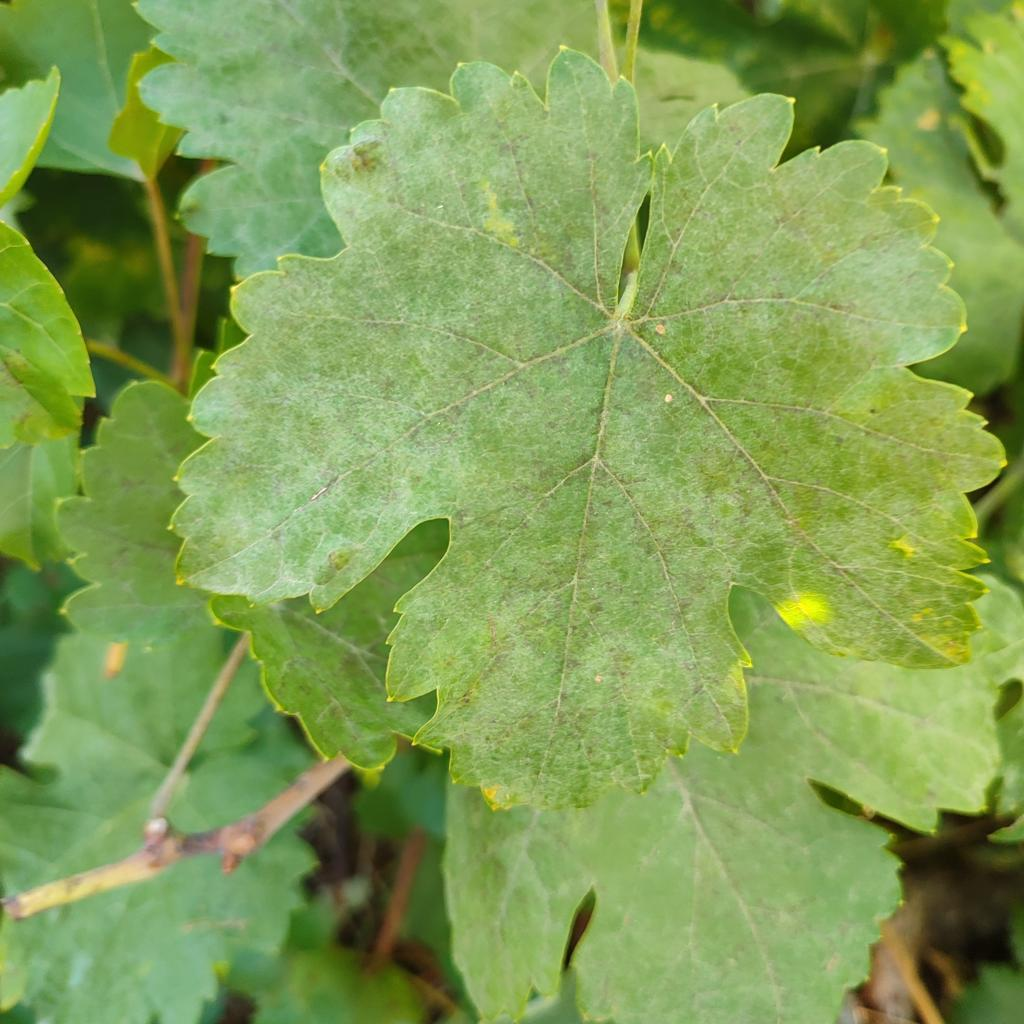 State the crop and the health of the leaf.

grapevine, powdery mildew
